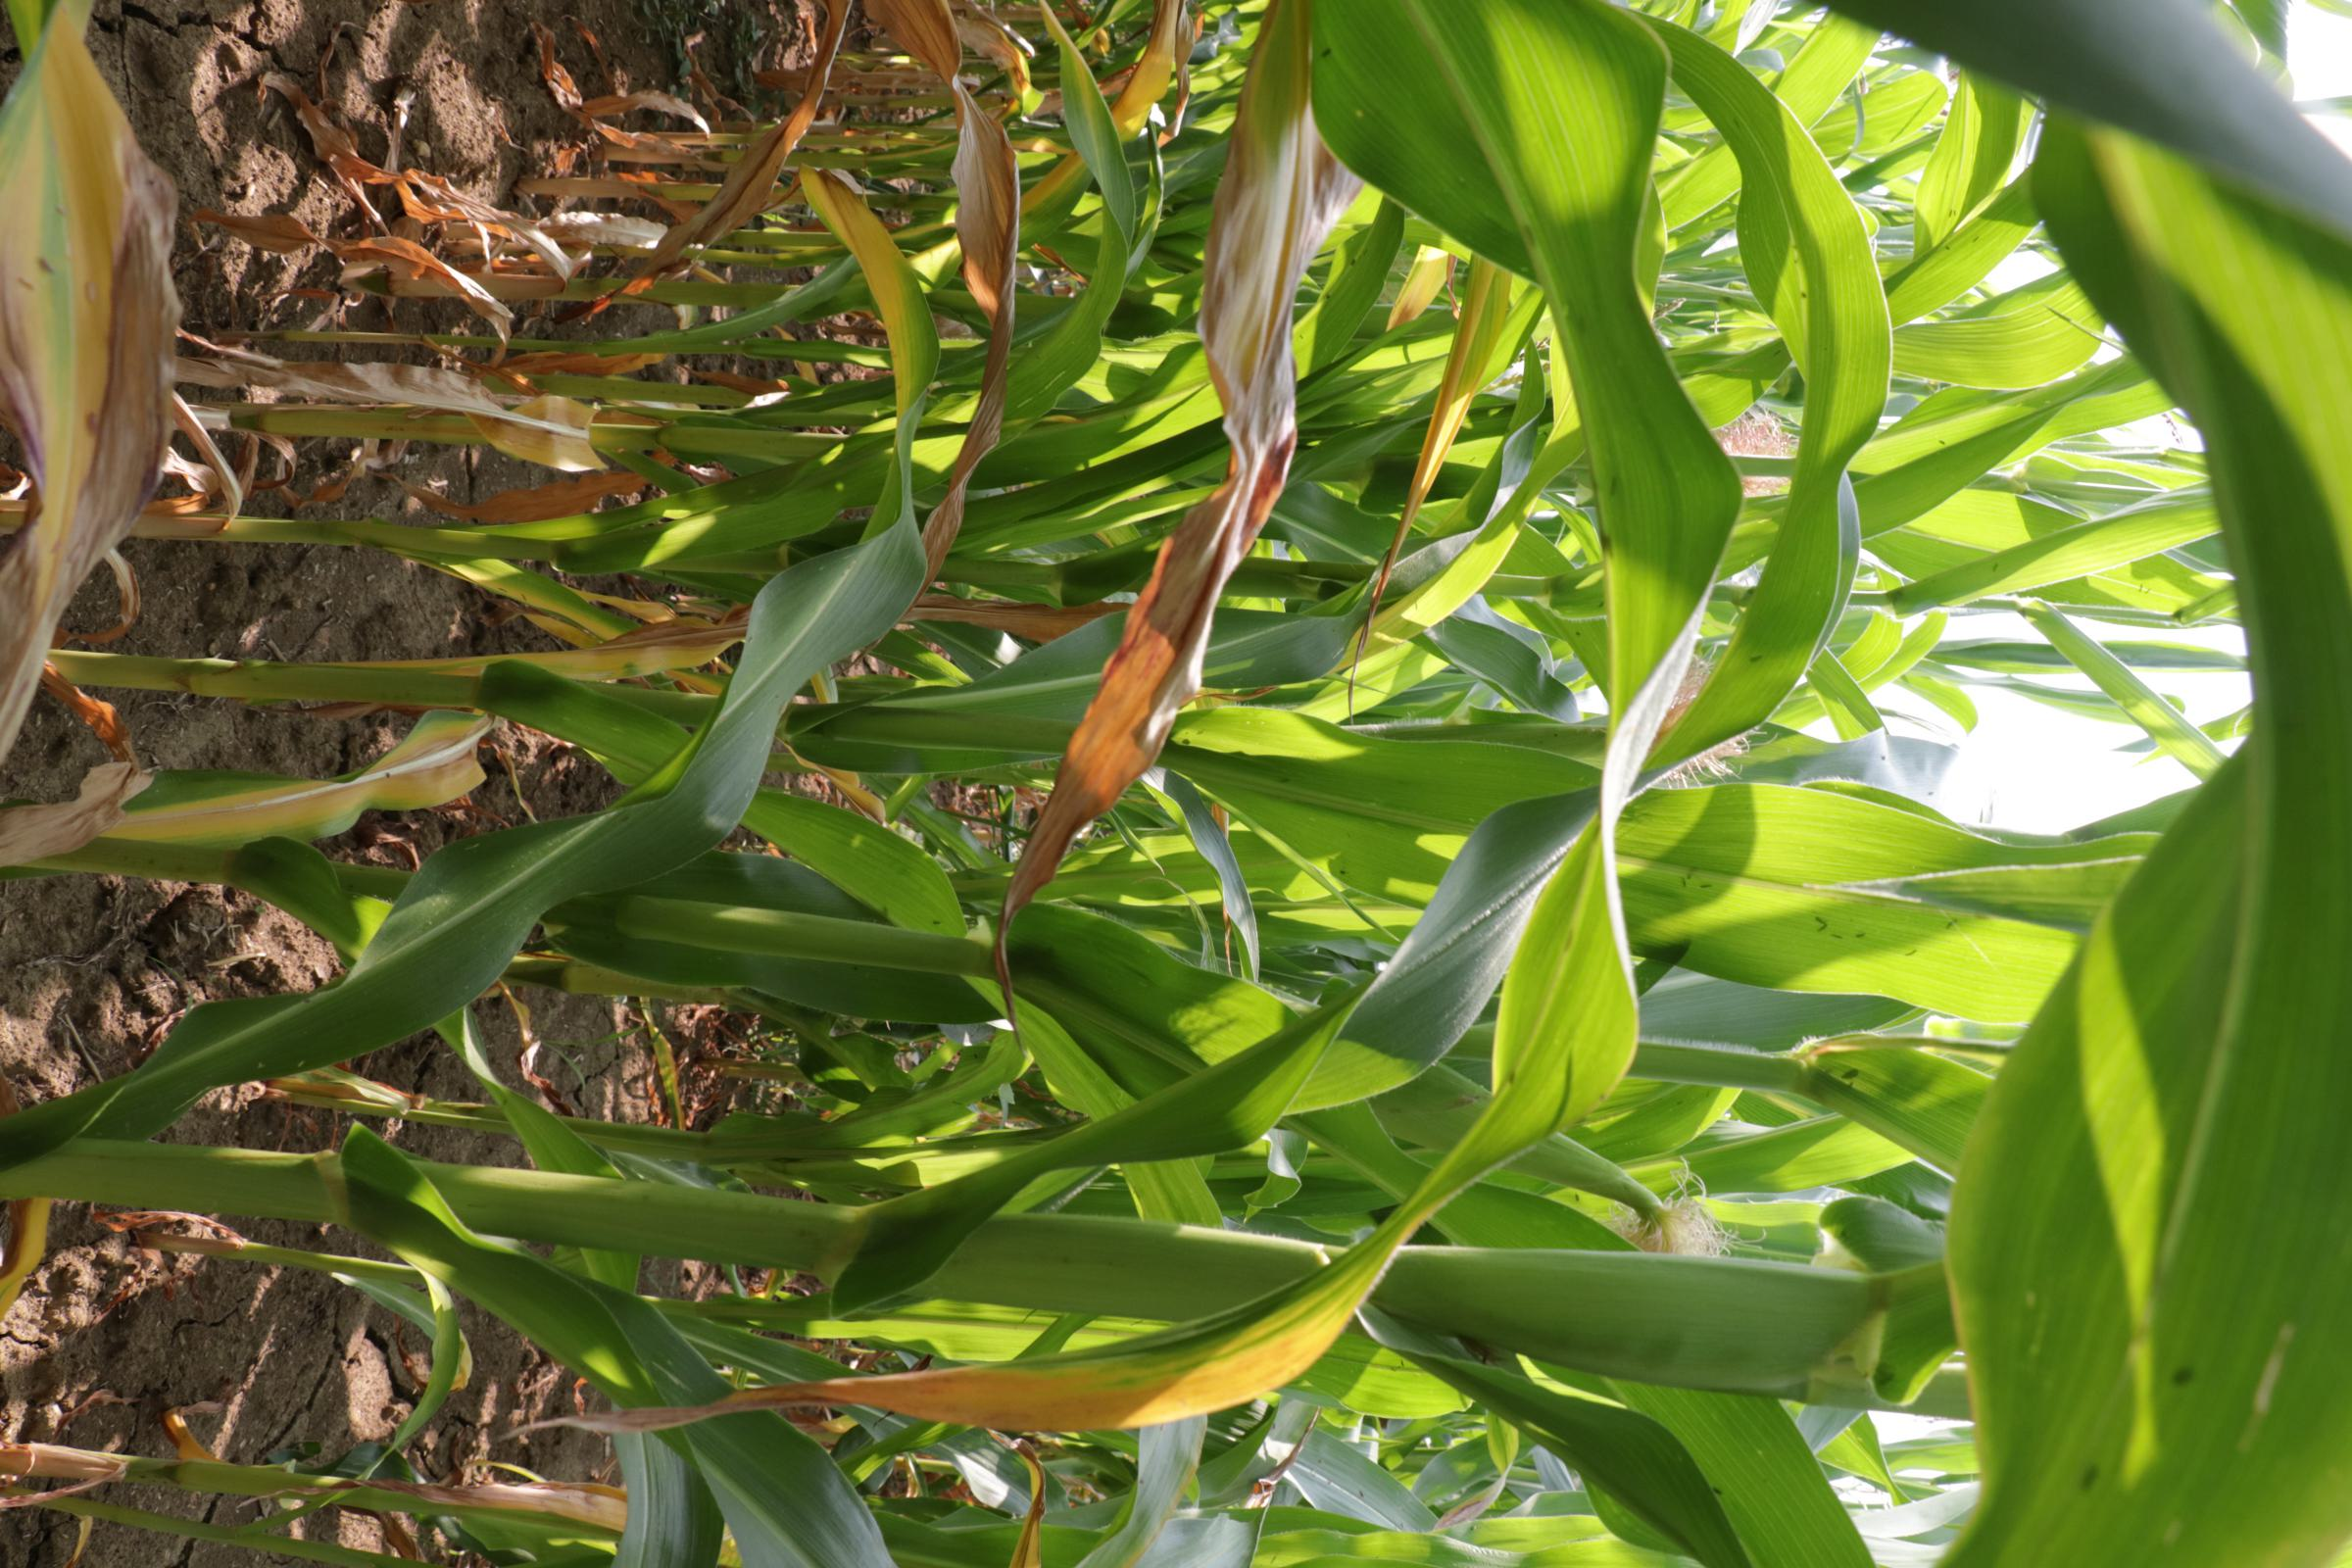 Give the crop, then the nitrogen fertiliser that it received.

maize, reduced nitrogen fertilisation
